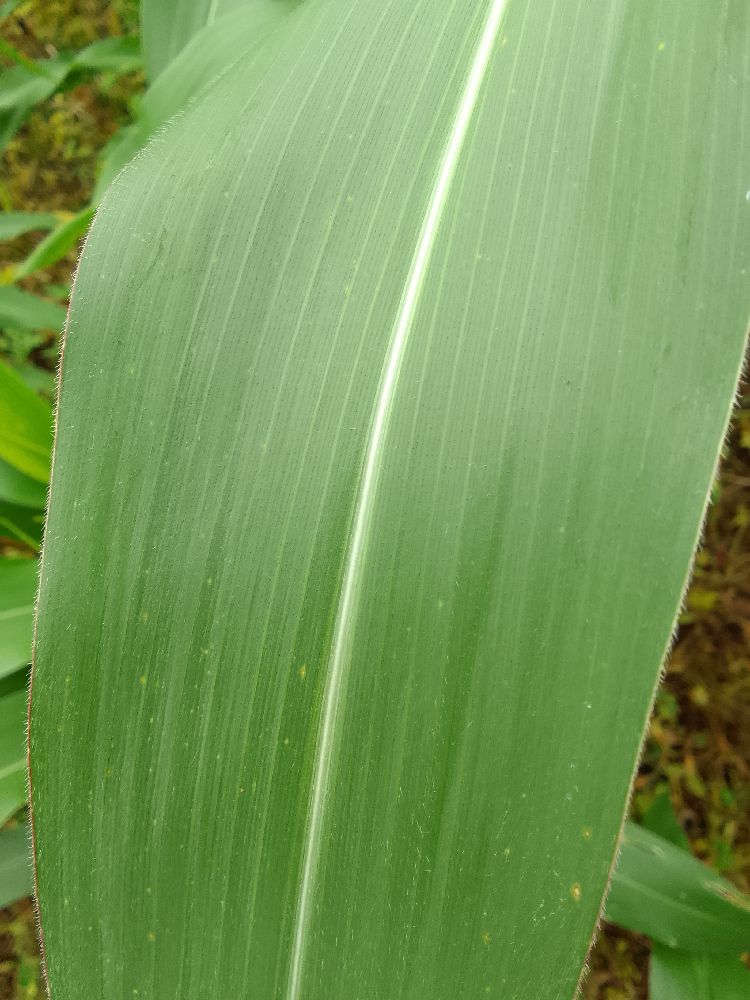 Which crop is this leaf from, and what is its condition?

maize, healthy
